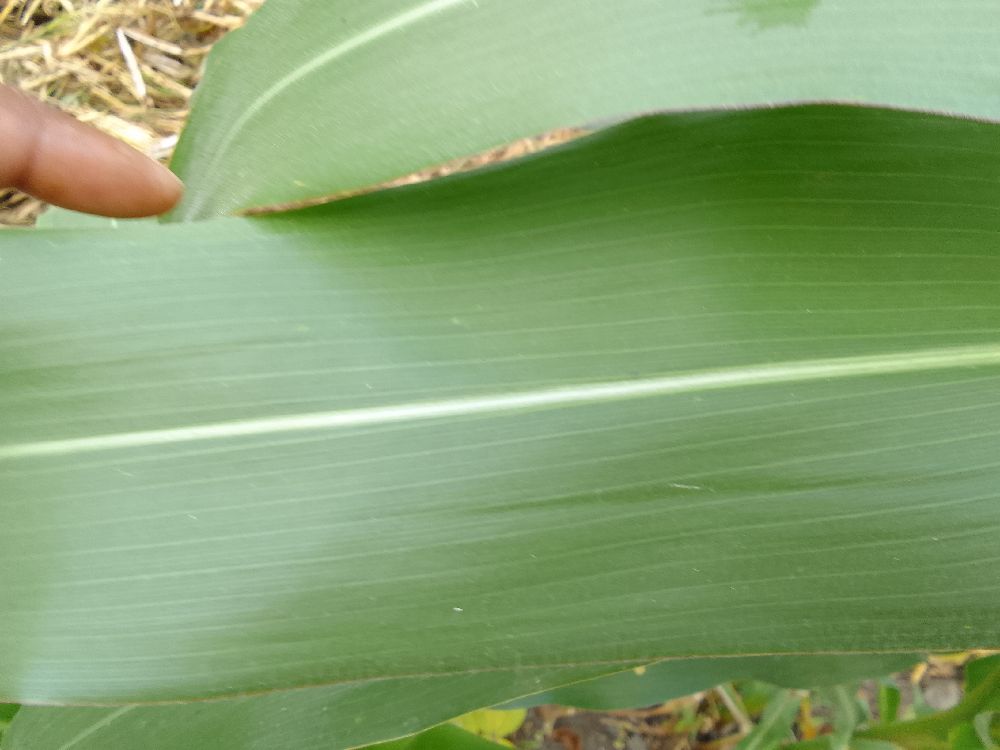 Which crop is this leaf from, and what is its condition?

maize, healthy
